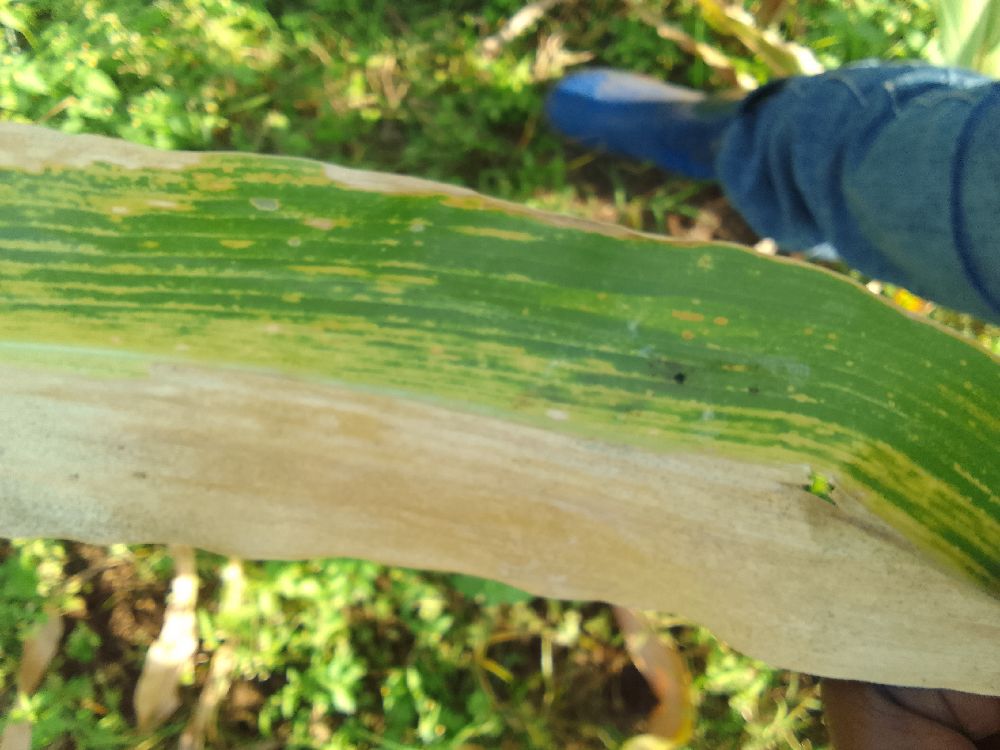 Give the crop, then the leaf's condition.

maize, maize lethal necrosis
